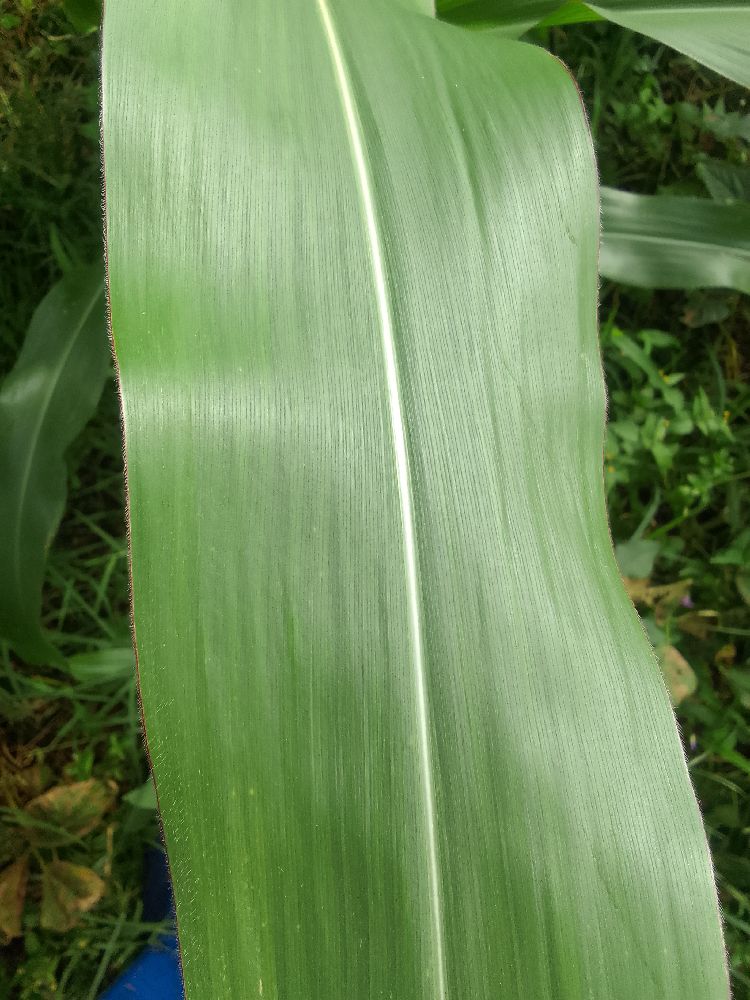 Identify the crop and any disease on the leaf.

maize, healthy
